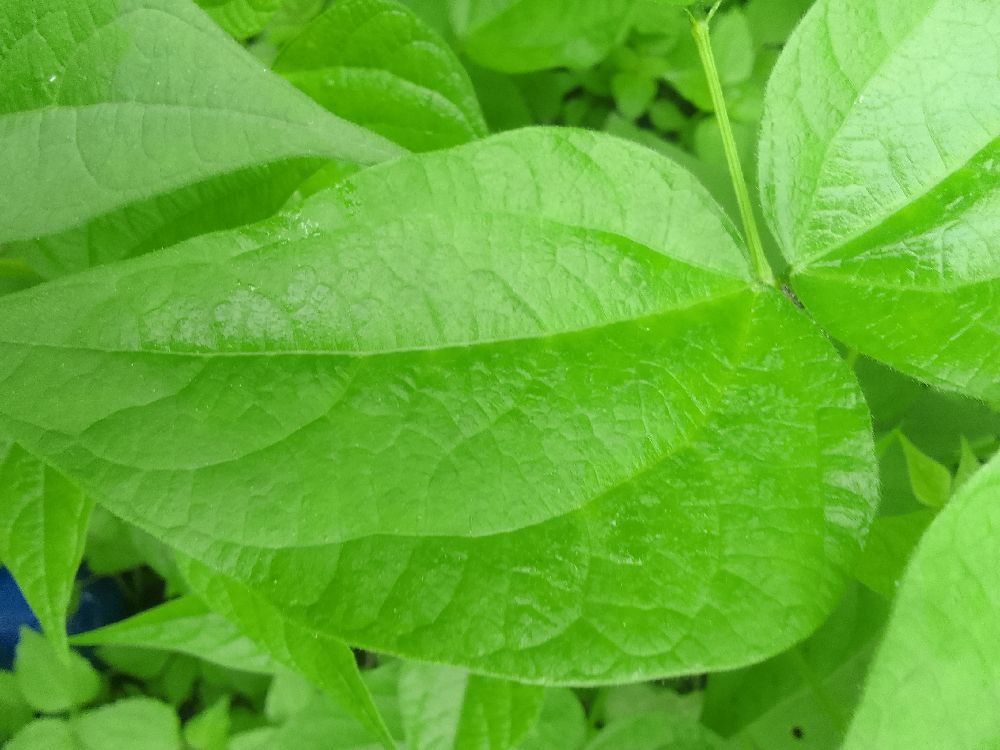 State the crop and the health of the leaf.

common bean, healthy
